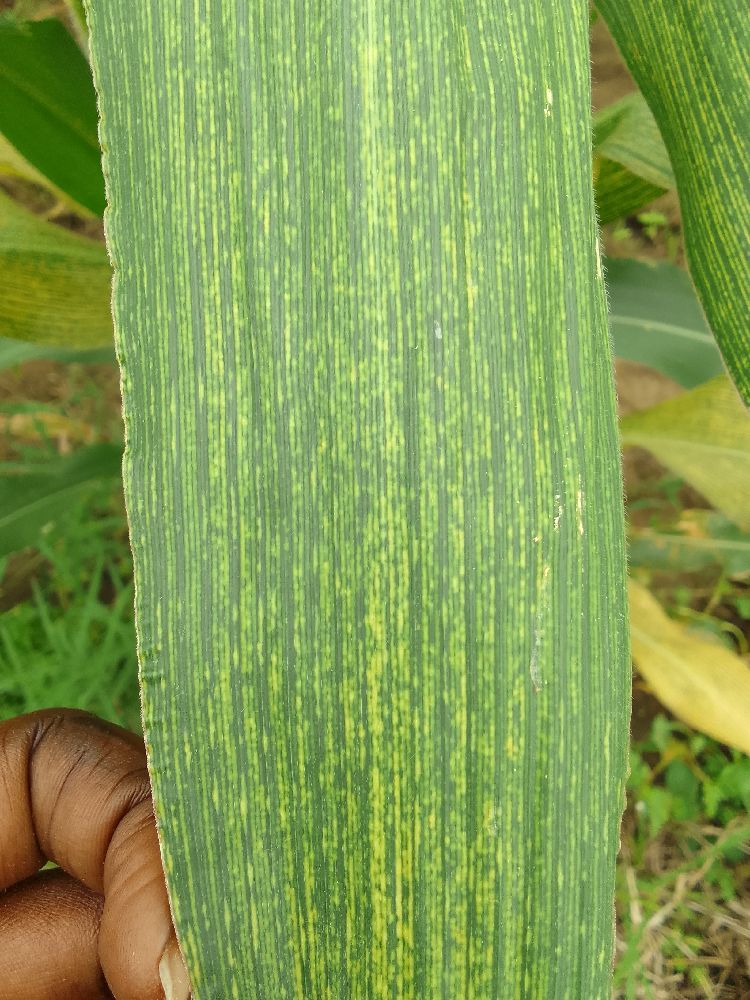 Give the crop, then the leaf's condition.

maize, maize streak virus
